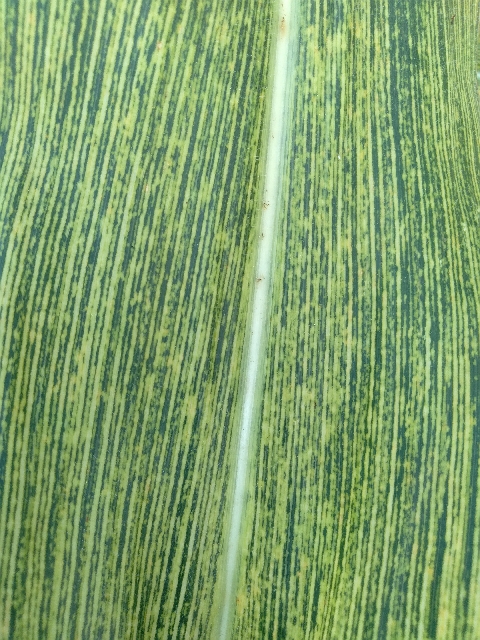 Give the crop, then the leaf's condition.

maize, maize streak virus
